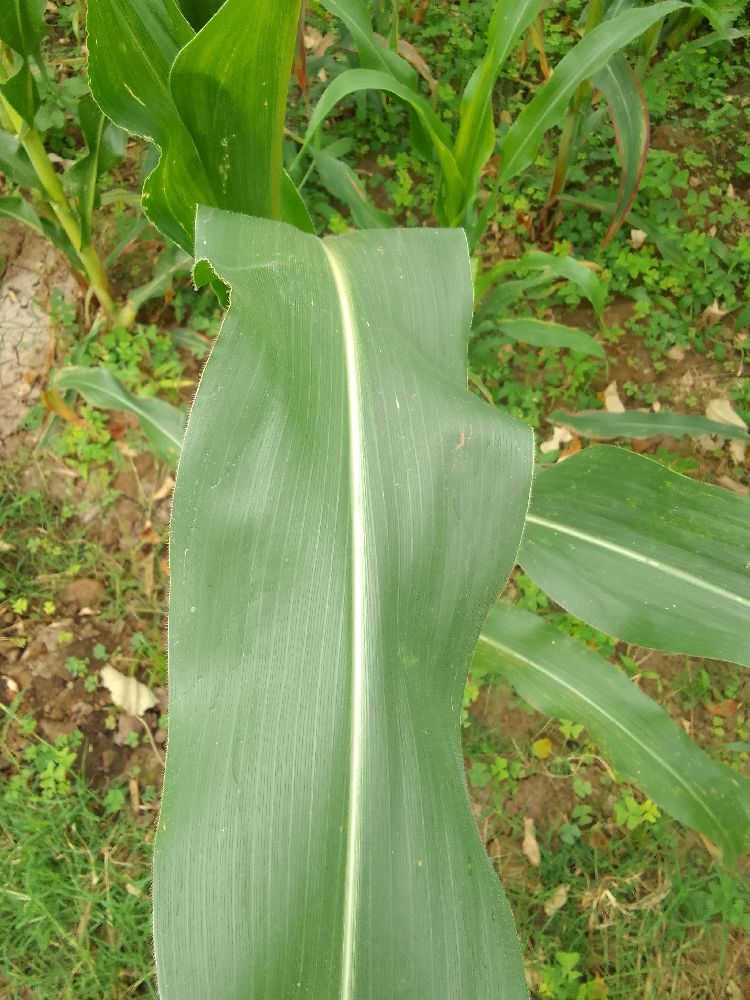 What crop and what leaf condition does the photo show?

maize, healthy
